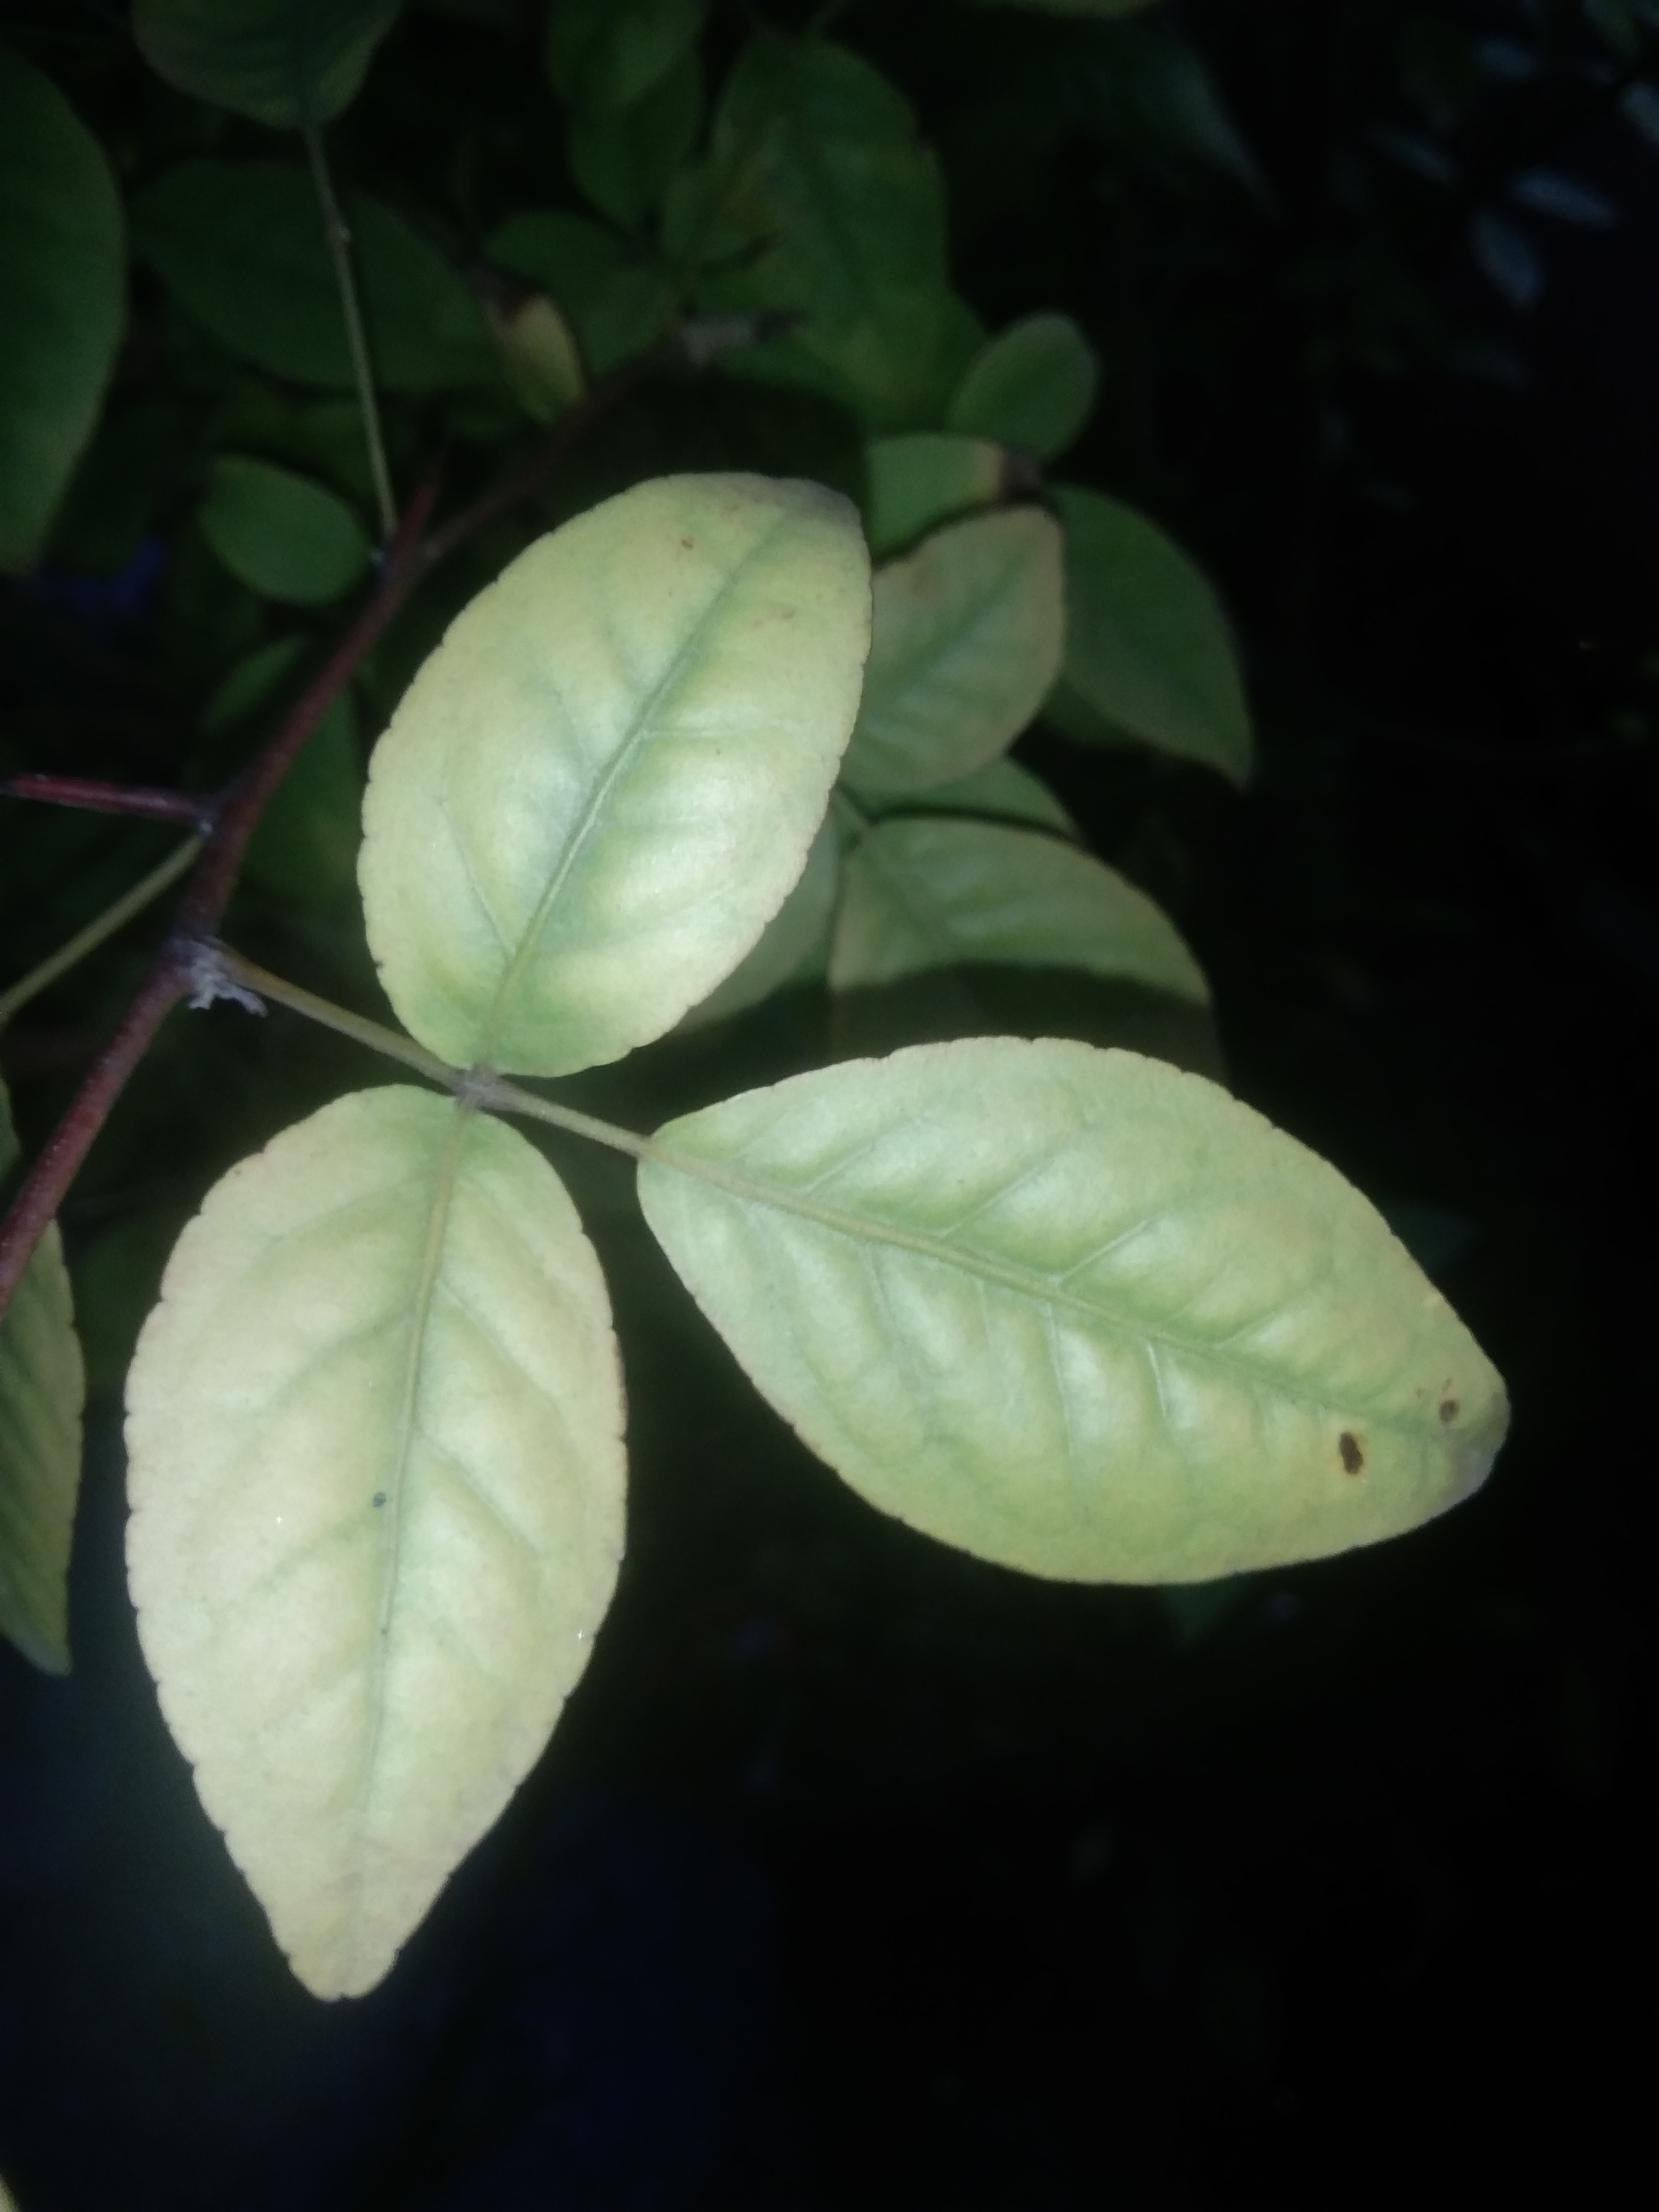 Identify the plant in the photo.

wood apple
